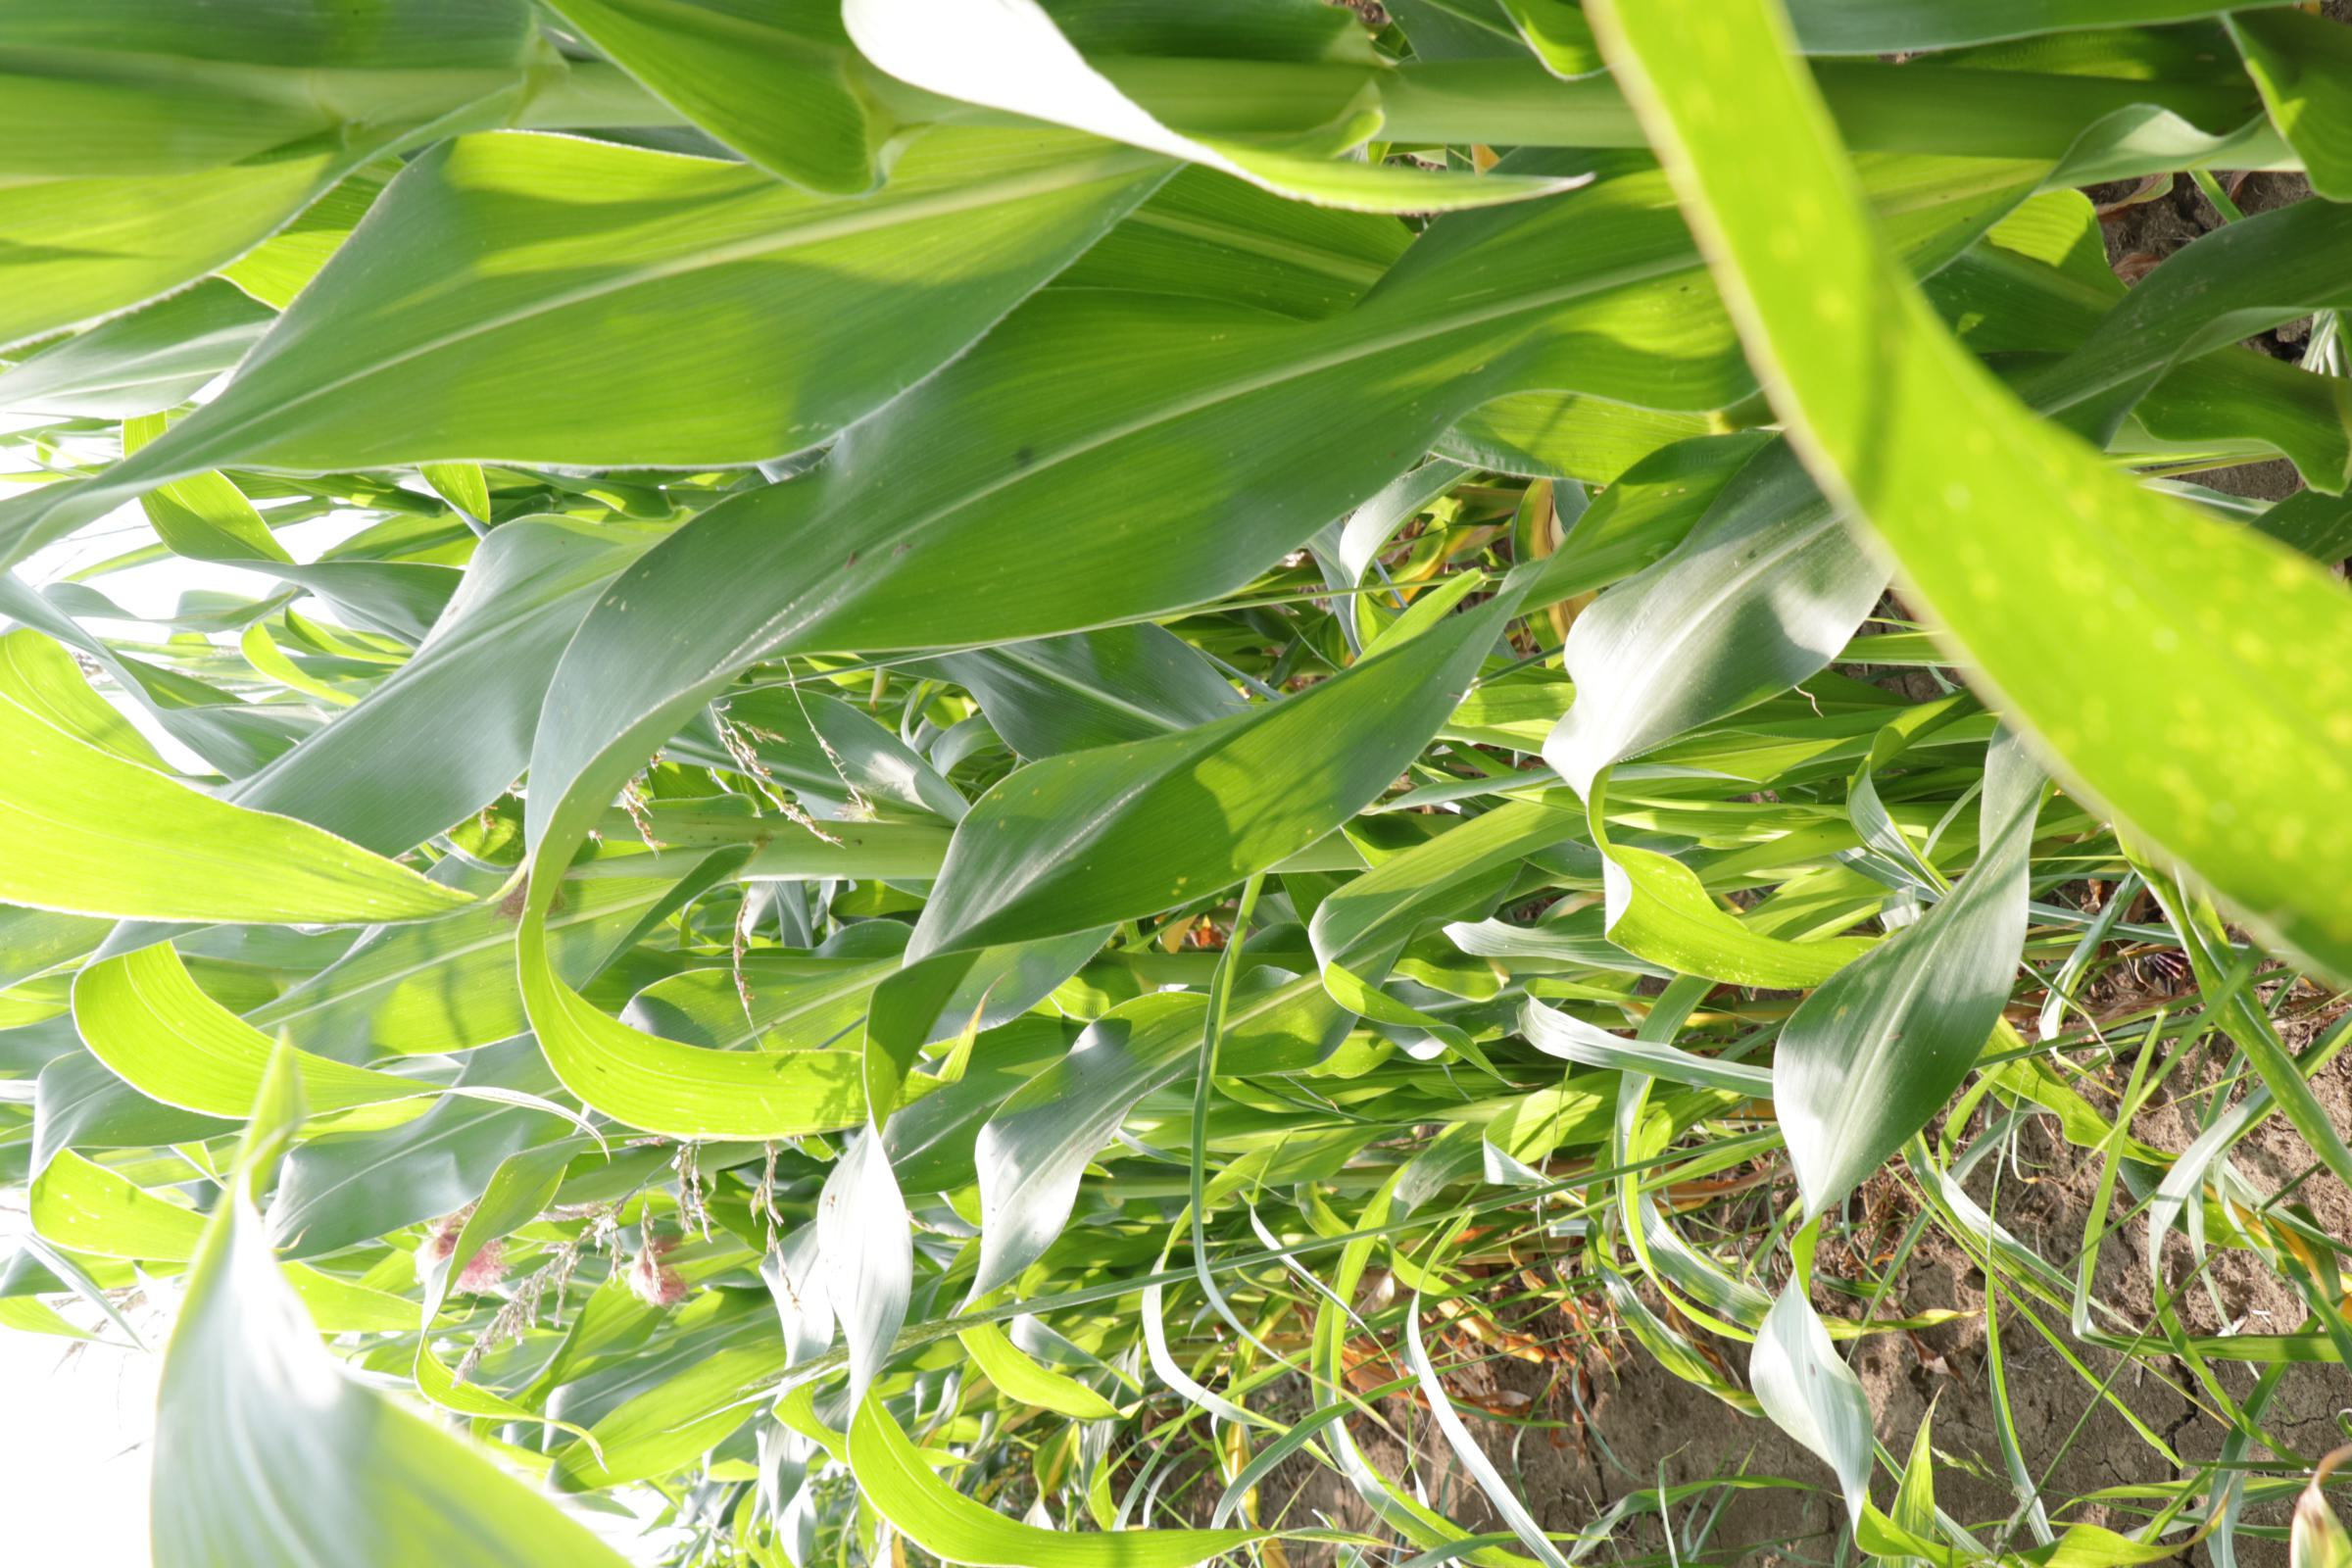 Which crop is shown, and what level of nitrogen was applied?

maize, full nitrogen fertilisation
